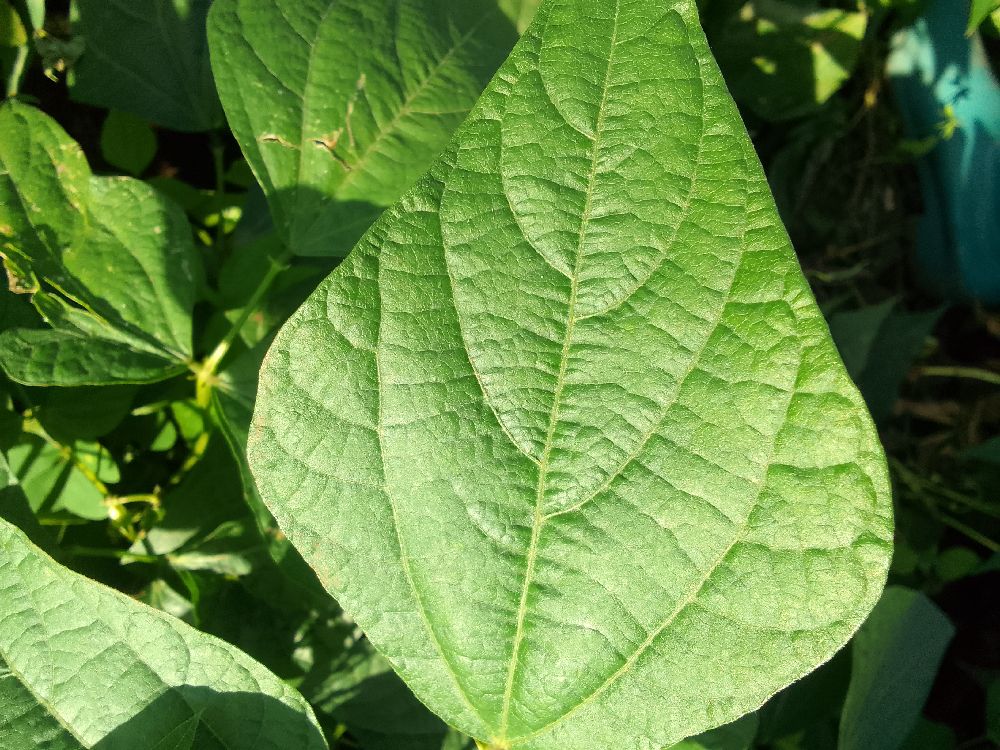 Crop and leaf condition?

common bean, healthy
